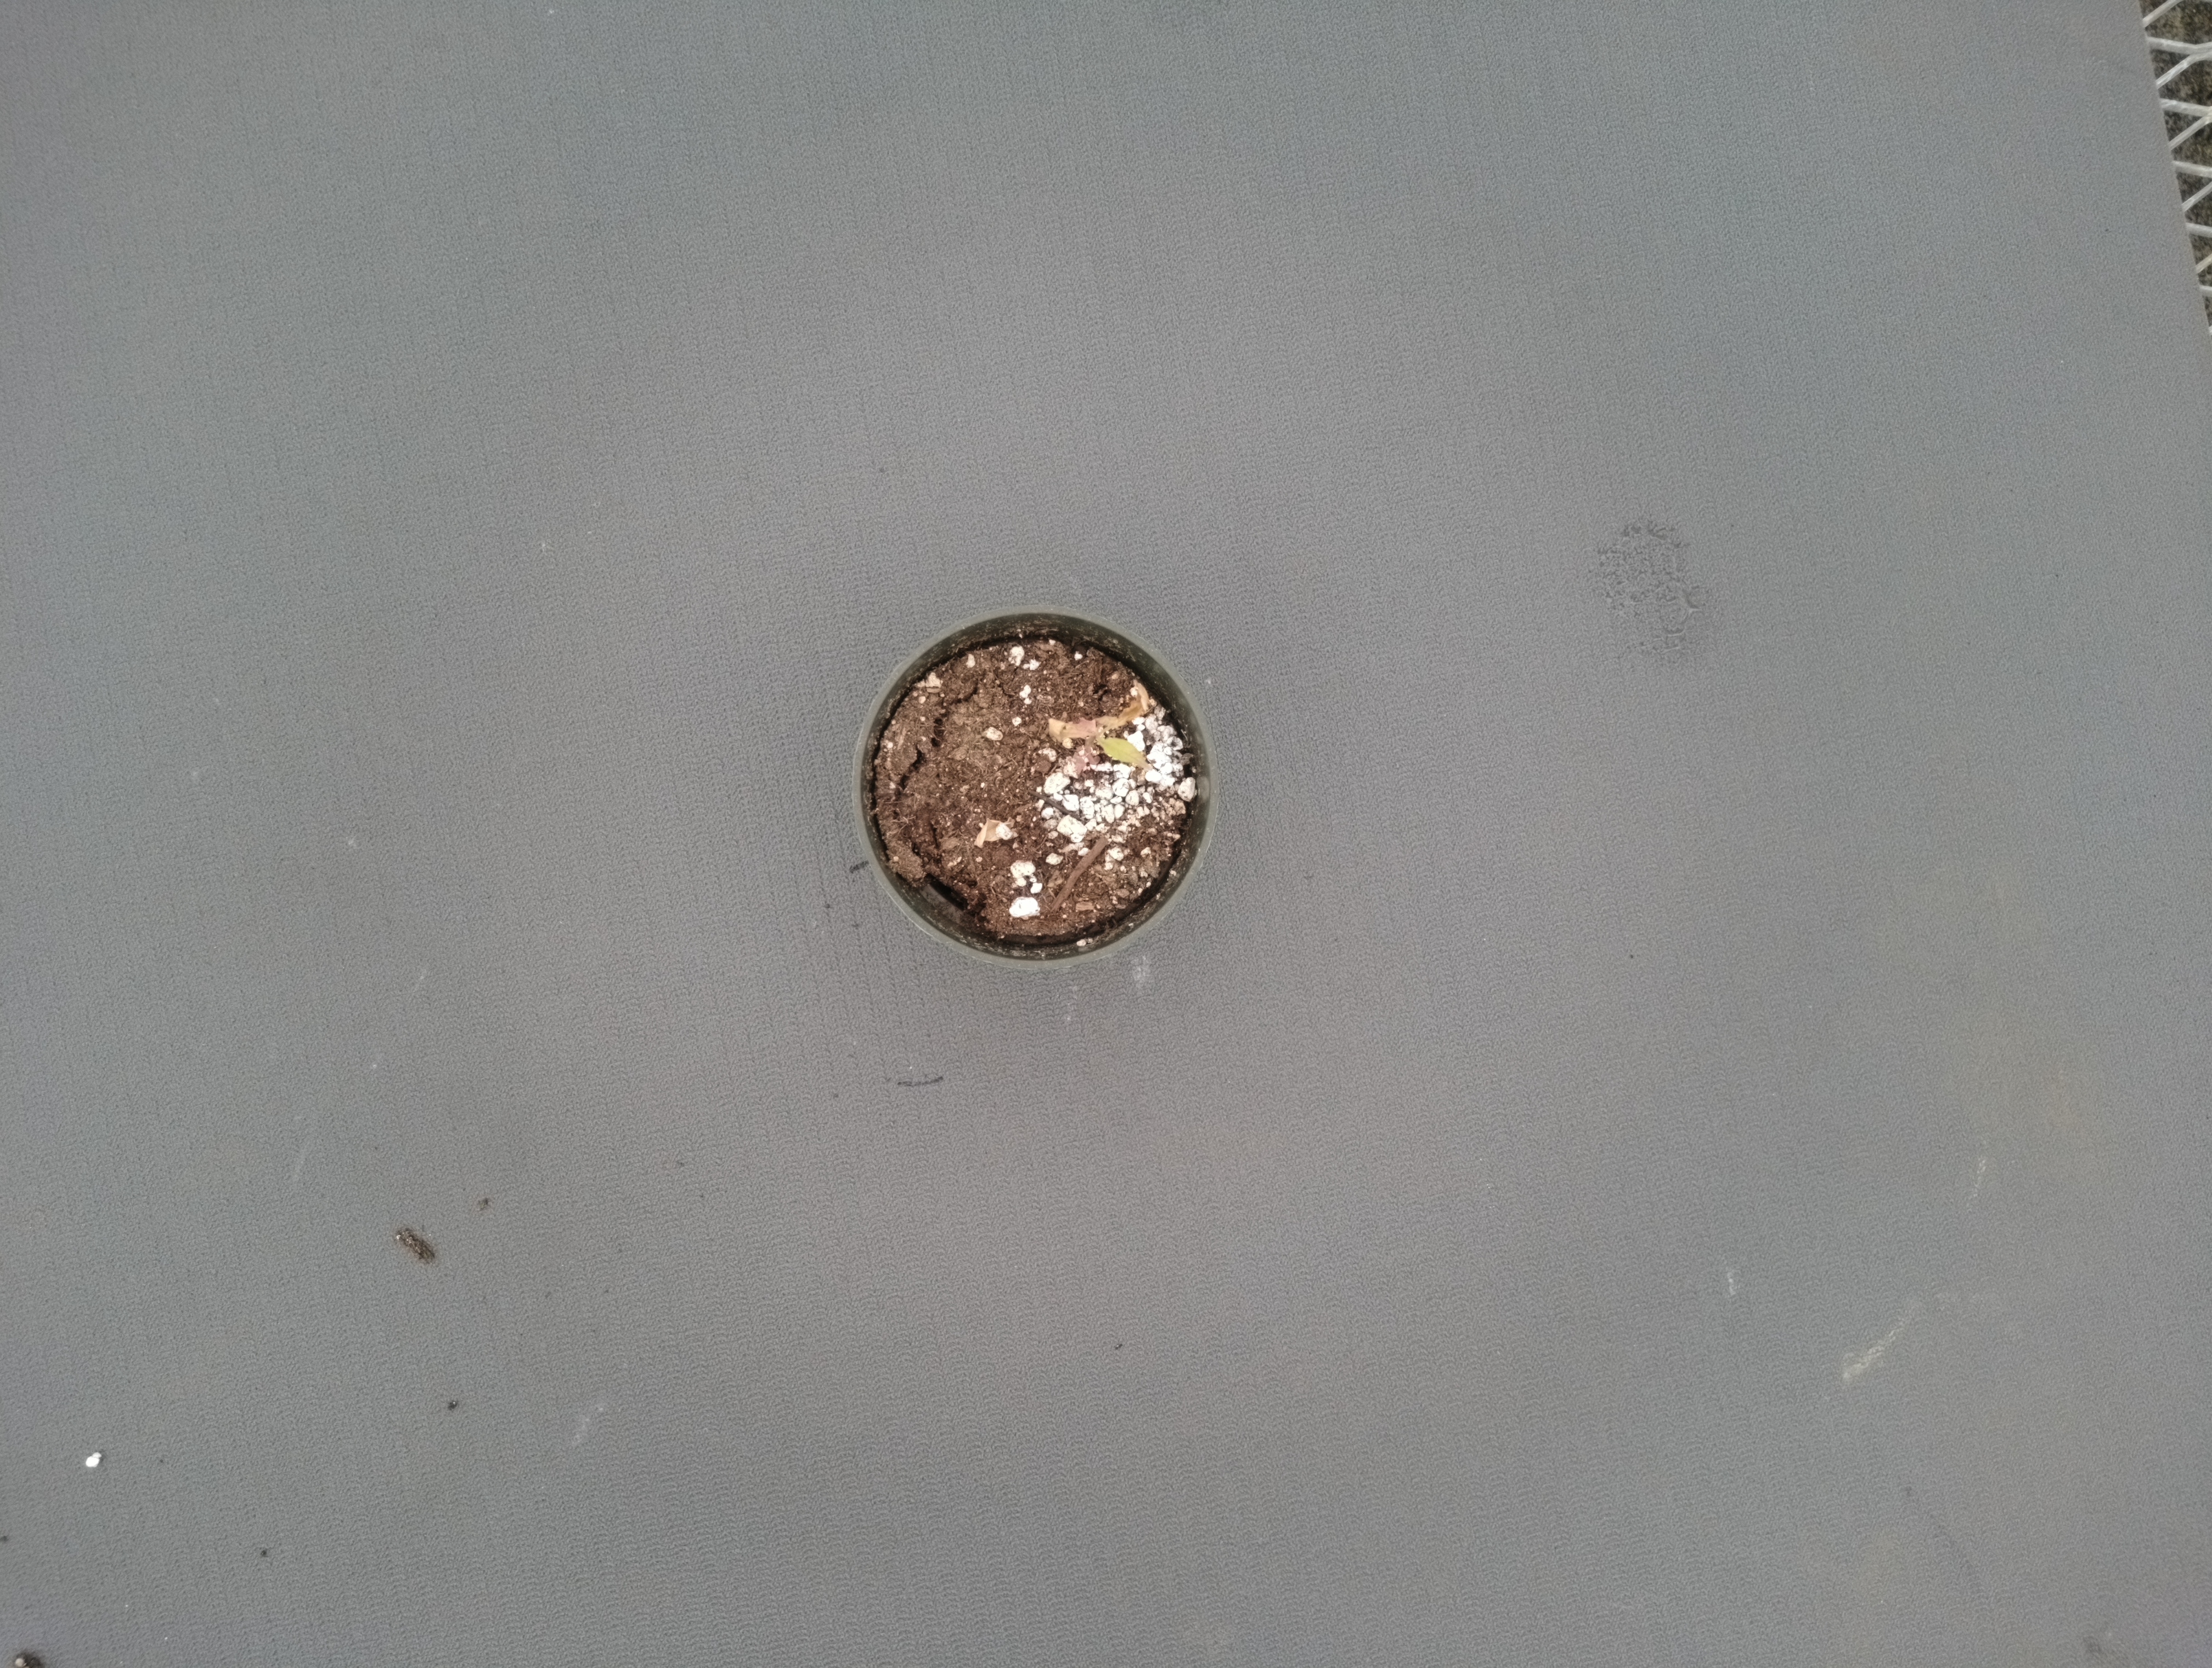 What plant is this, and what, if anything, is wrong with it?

waterhemp, necrosis only
